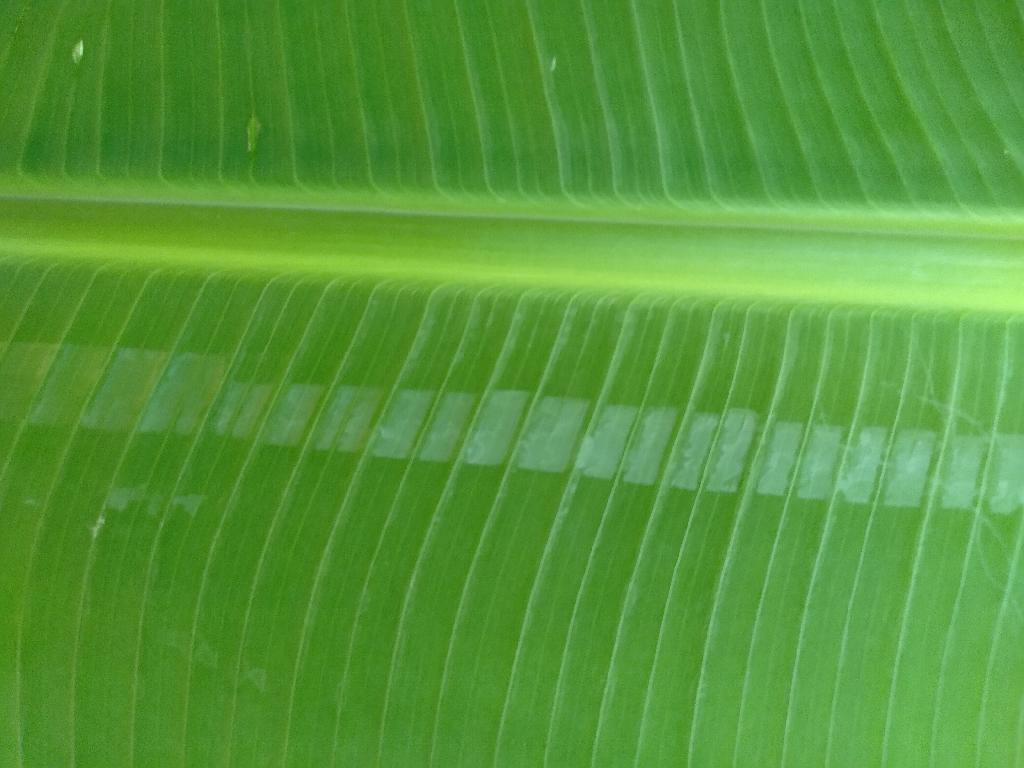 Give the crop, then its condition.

banana, healthy
